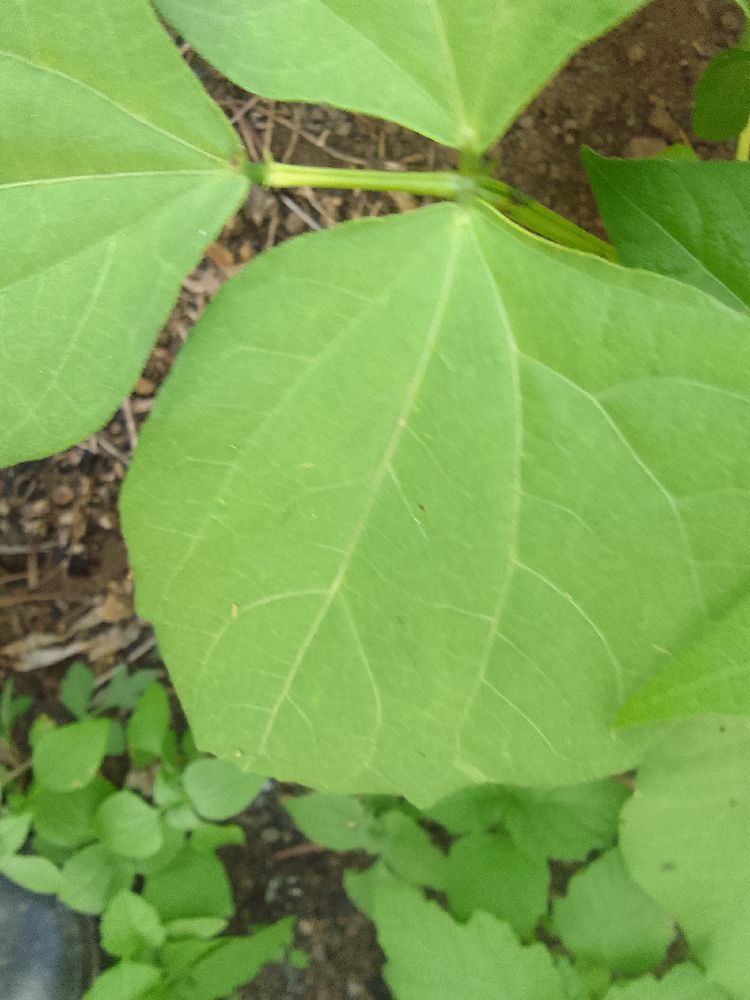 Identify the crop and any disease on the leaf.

common bean, healthy
